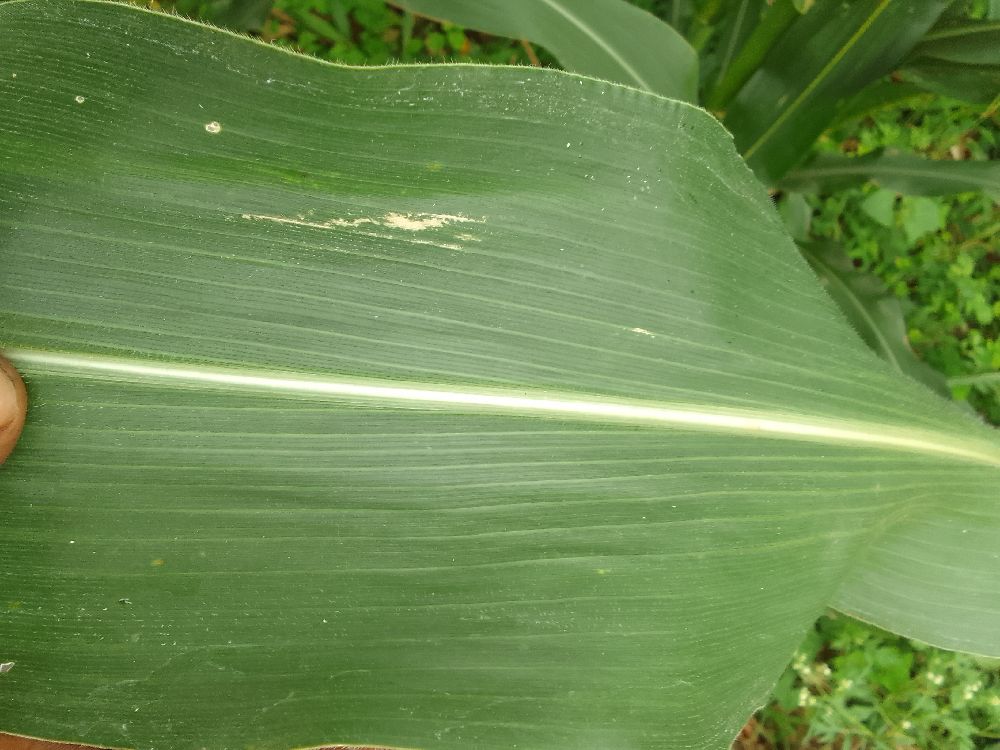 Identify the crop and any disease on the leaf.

maize, healthy
